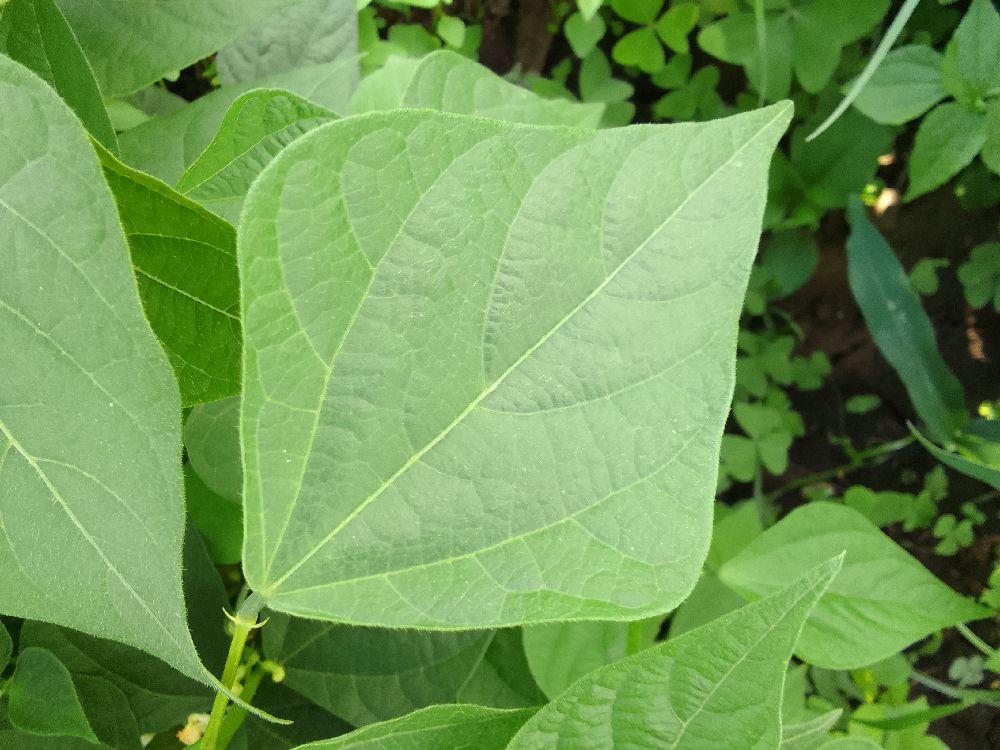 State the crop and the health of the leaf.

common bean, healthy
